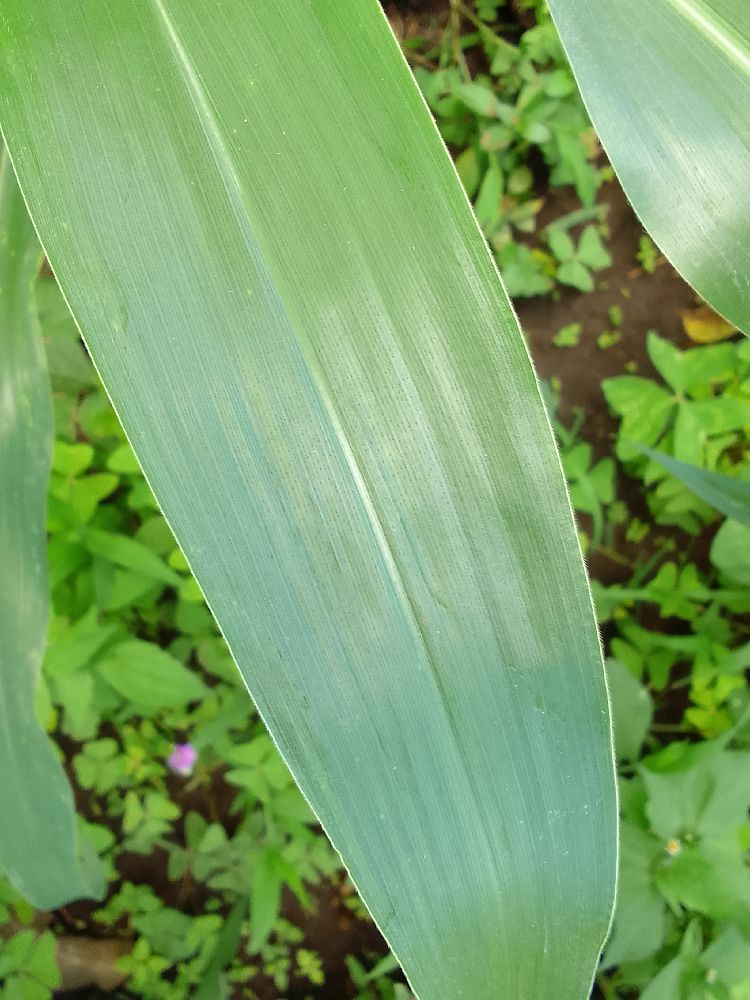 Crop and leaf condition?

maize, healthy
